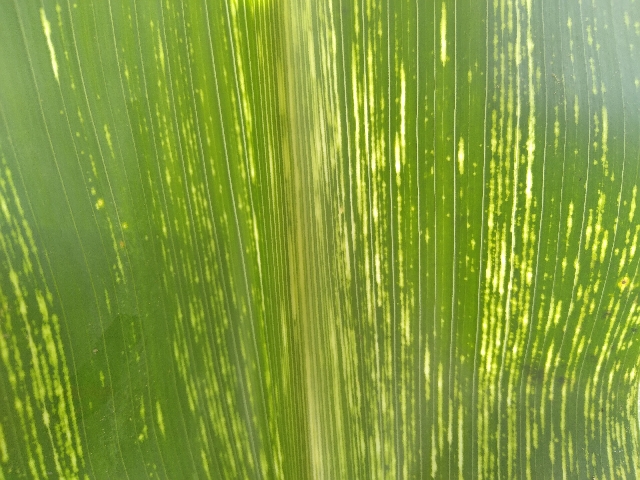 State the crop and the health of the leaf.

maize, maize streak virus
